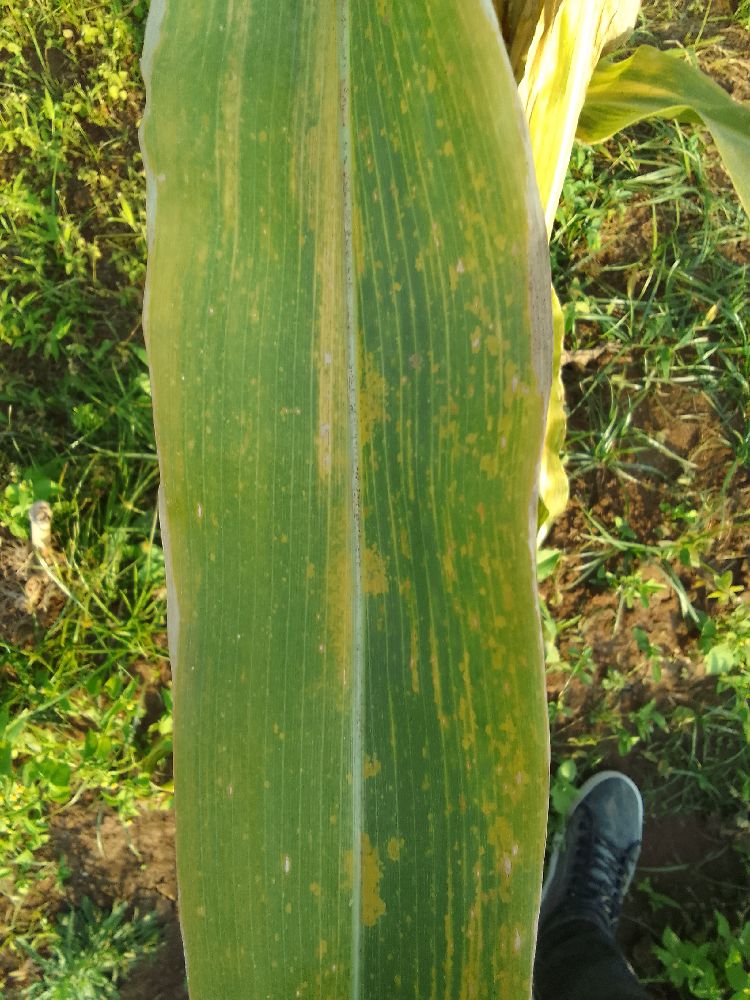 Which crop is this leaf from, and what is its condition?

maize, maize lethal necrosis
